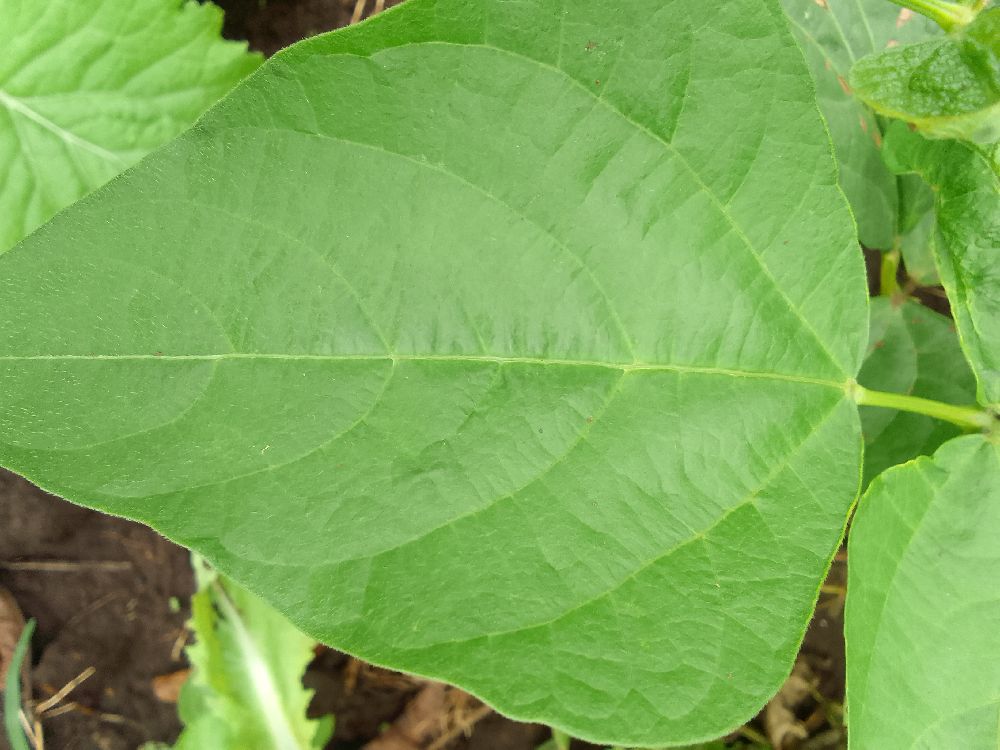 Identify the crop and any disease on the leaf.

common bean, healthy
